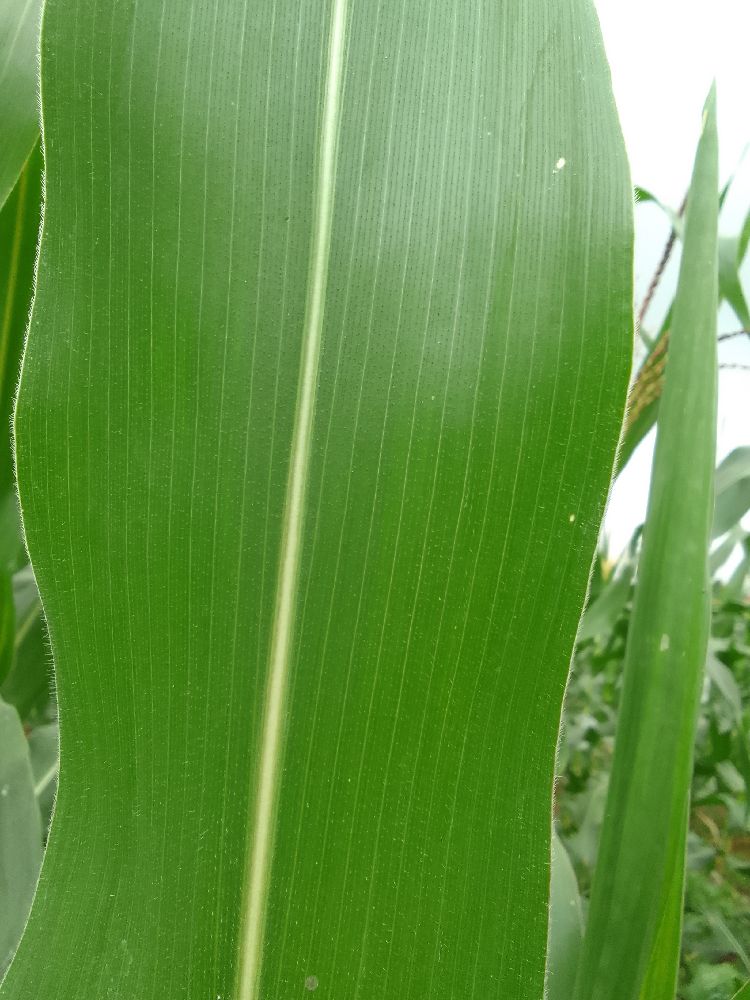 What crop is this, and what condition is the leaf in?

maize, healthy
